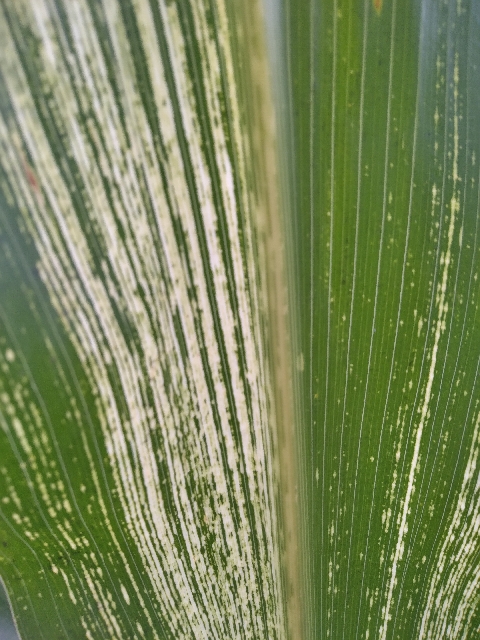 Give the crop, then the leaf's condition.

maize, maize streak virus
